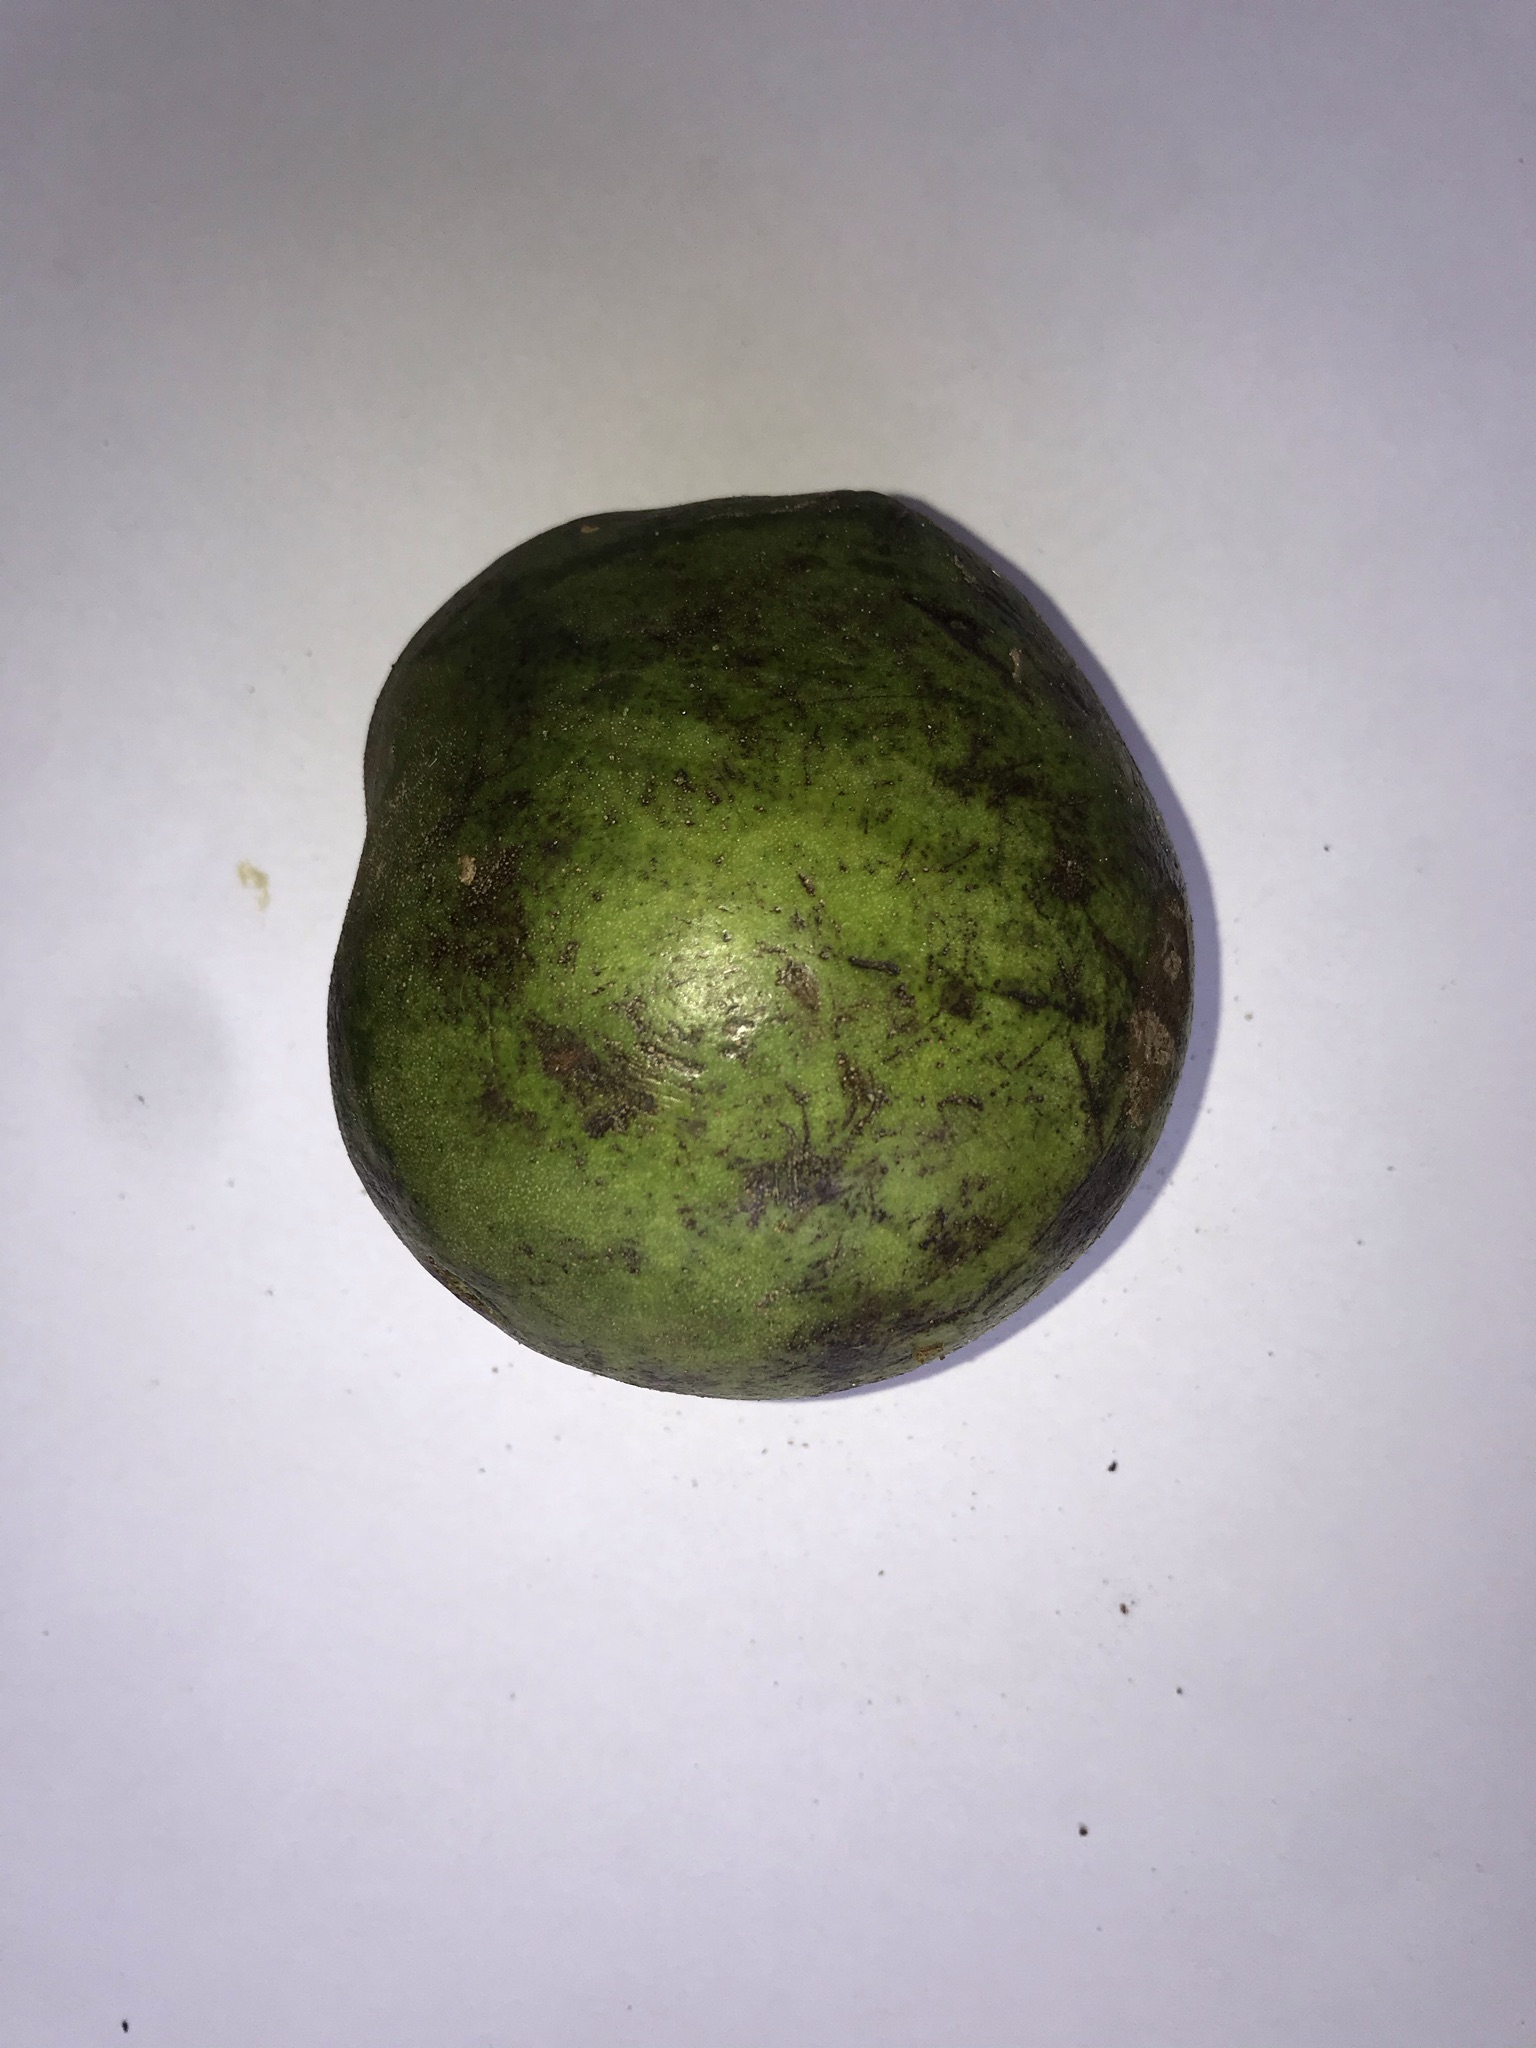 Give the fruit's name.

pequi
